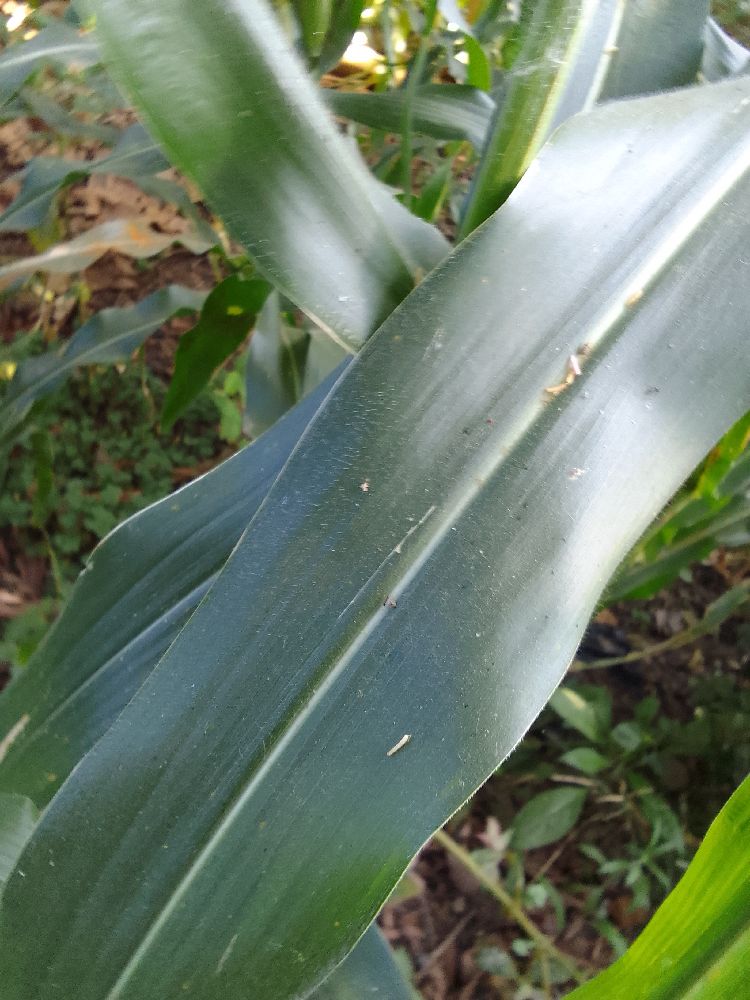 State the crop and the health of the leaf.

maize, healthy
